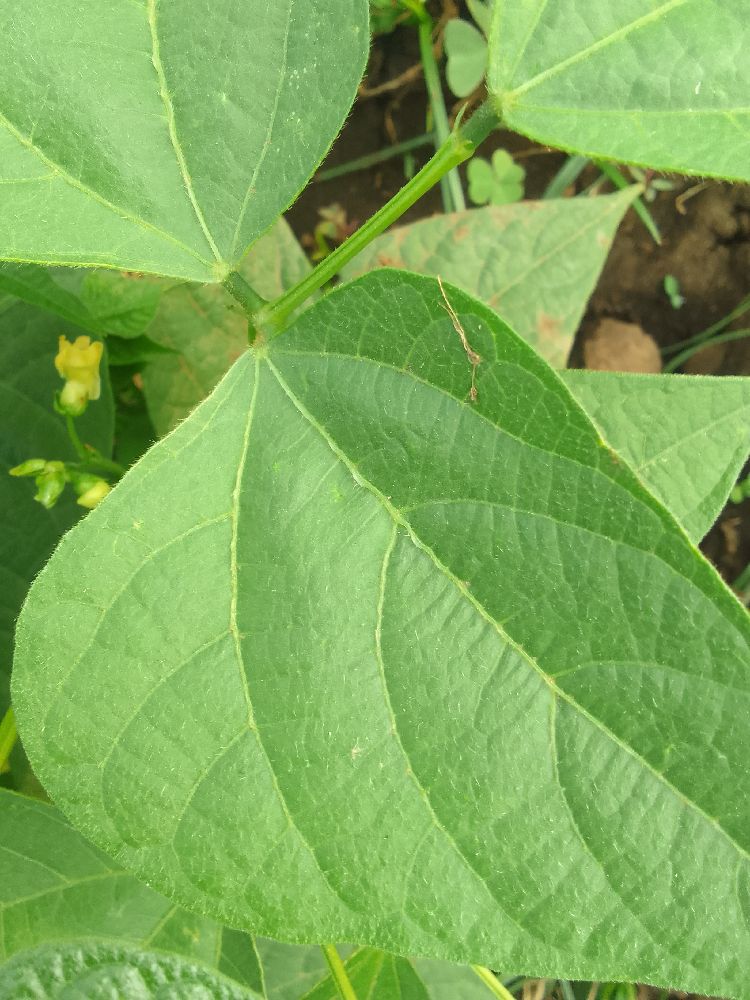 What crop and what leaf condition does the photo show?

common bean, healthy
